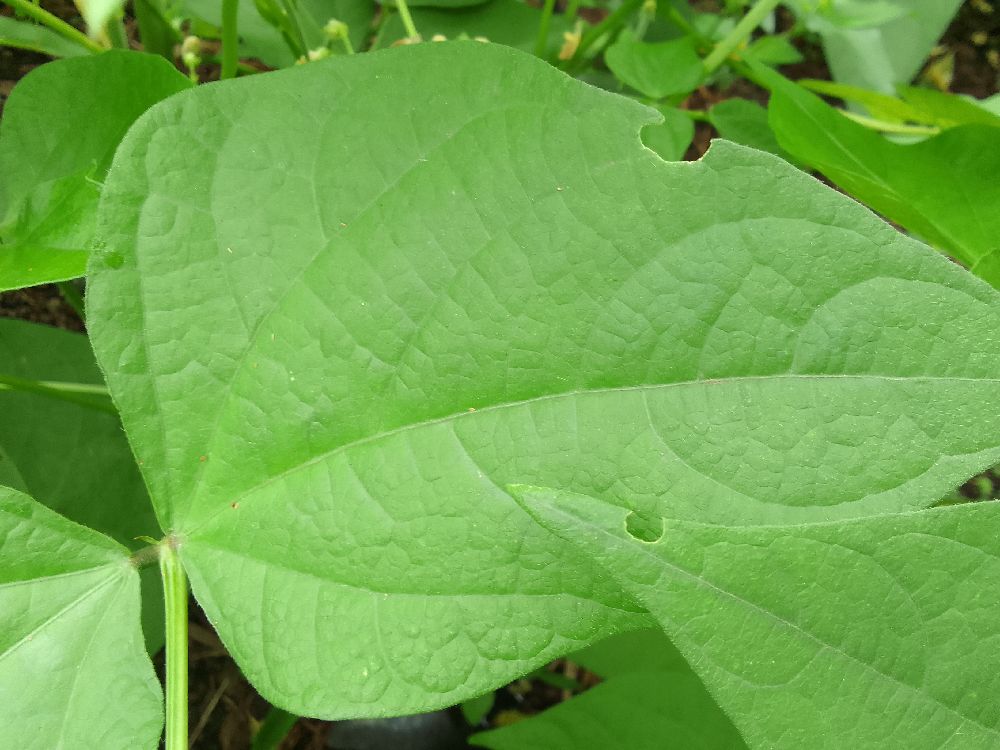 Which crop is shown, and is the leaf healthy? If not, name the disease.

common bean, healthy
